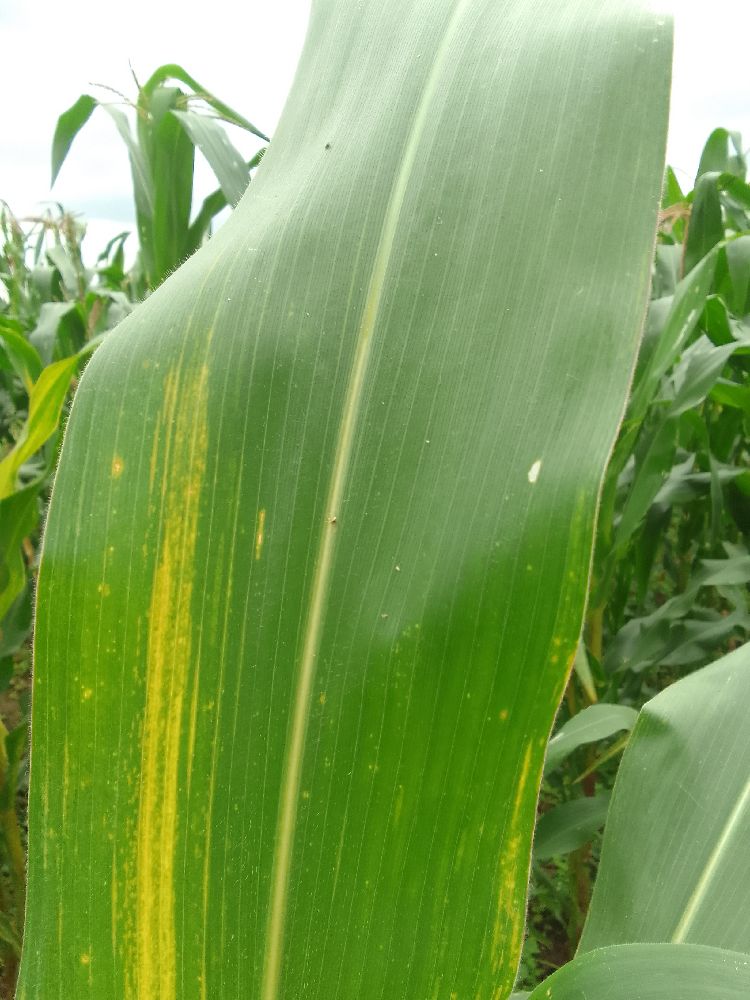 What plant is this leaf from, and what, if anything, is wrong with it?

maize, maize lethal necrosis
